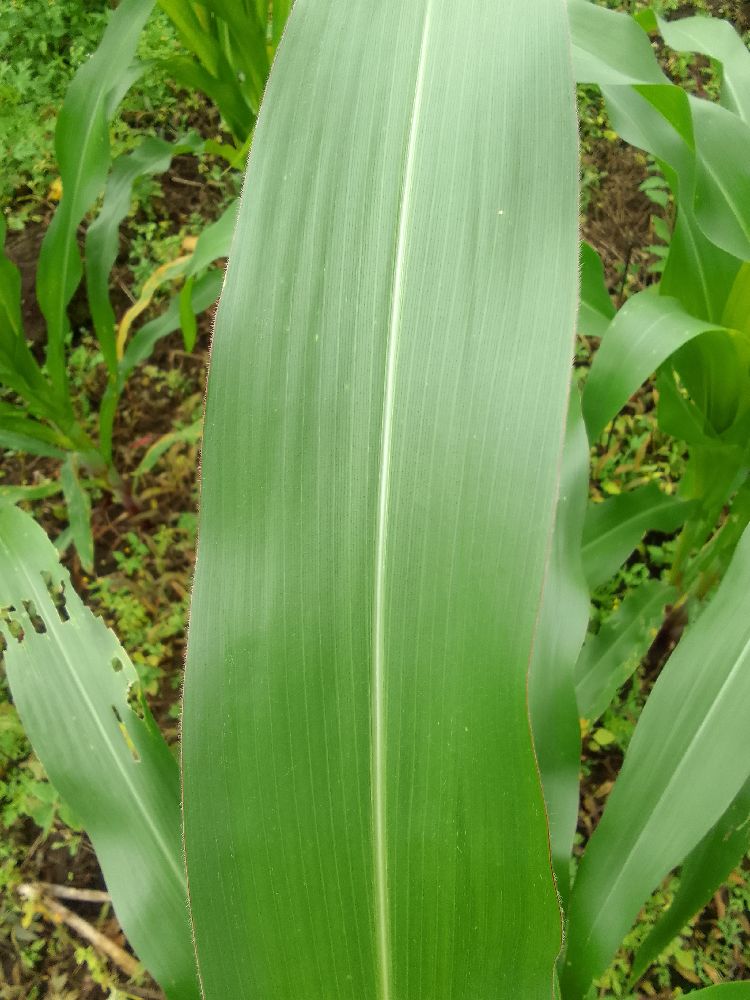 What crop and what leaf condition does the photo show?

maize, healthy
